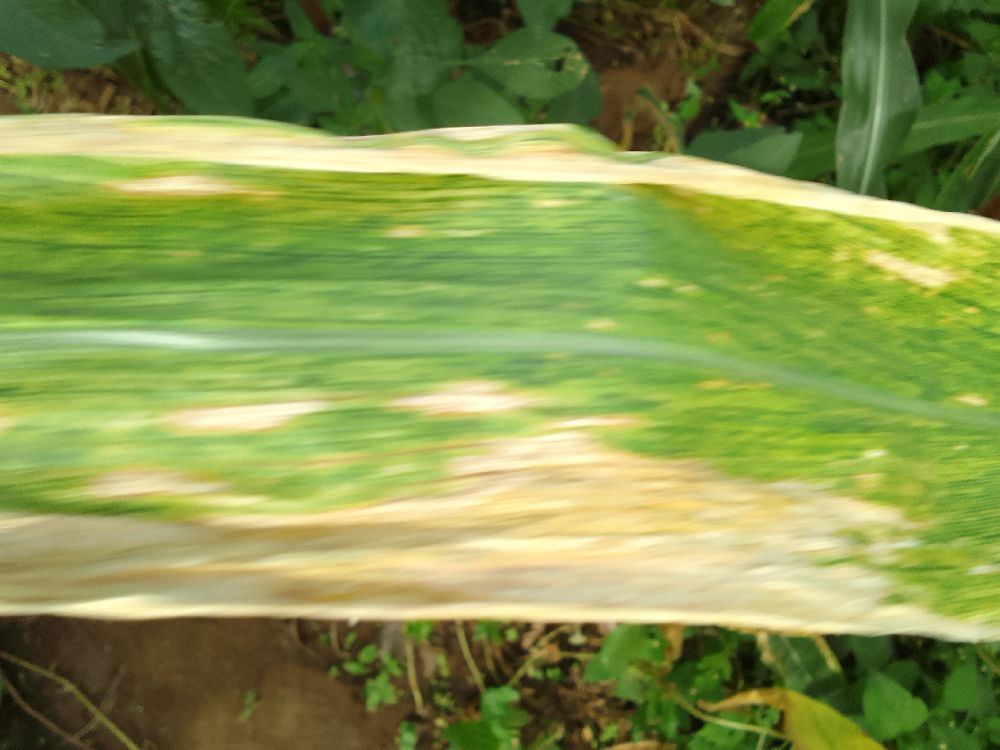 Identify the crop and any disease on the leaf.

maize, maize lethal necrosis
